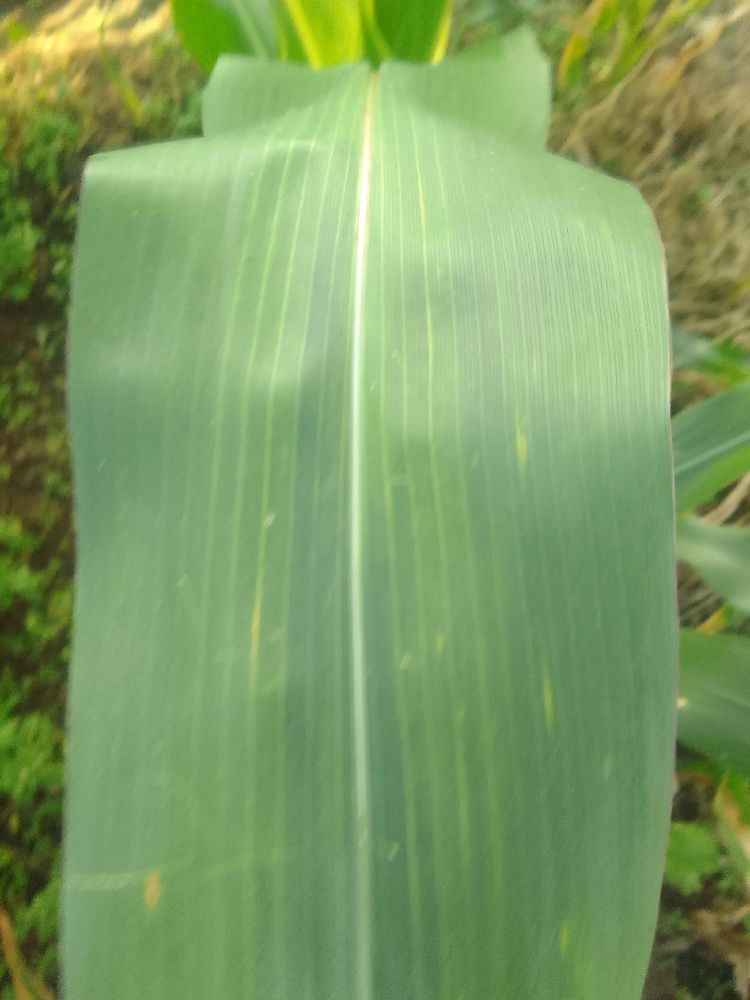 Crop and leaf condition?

maize, healthy
